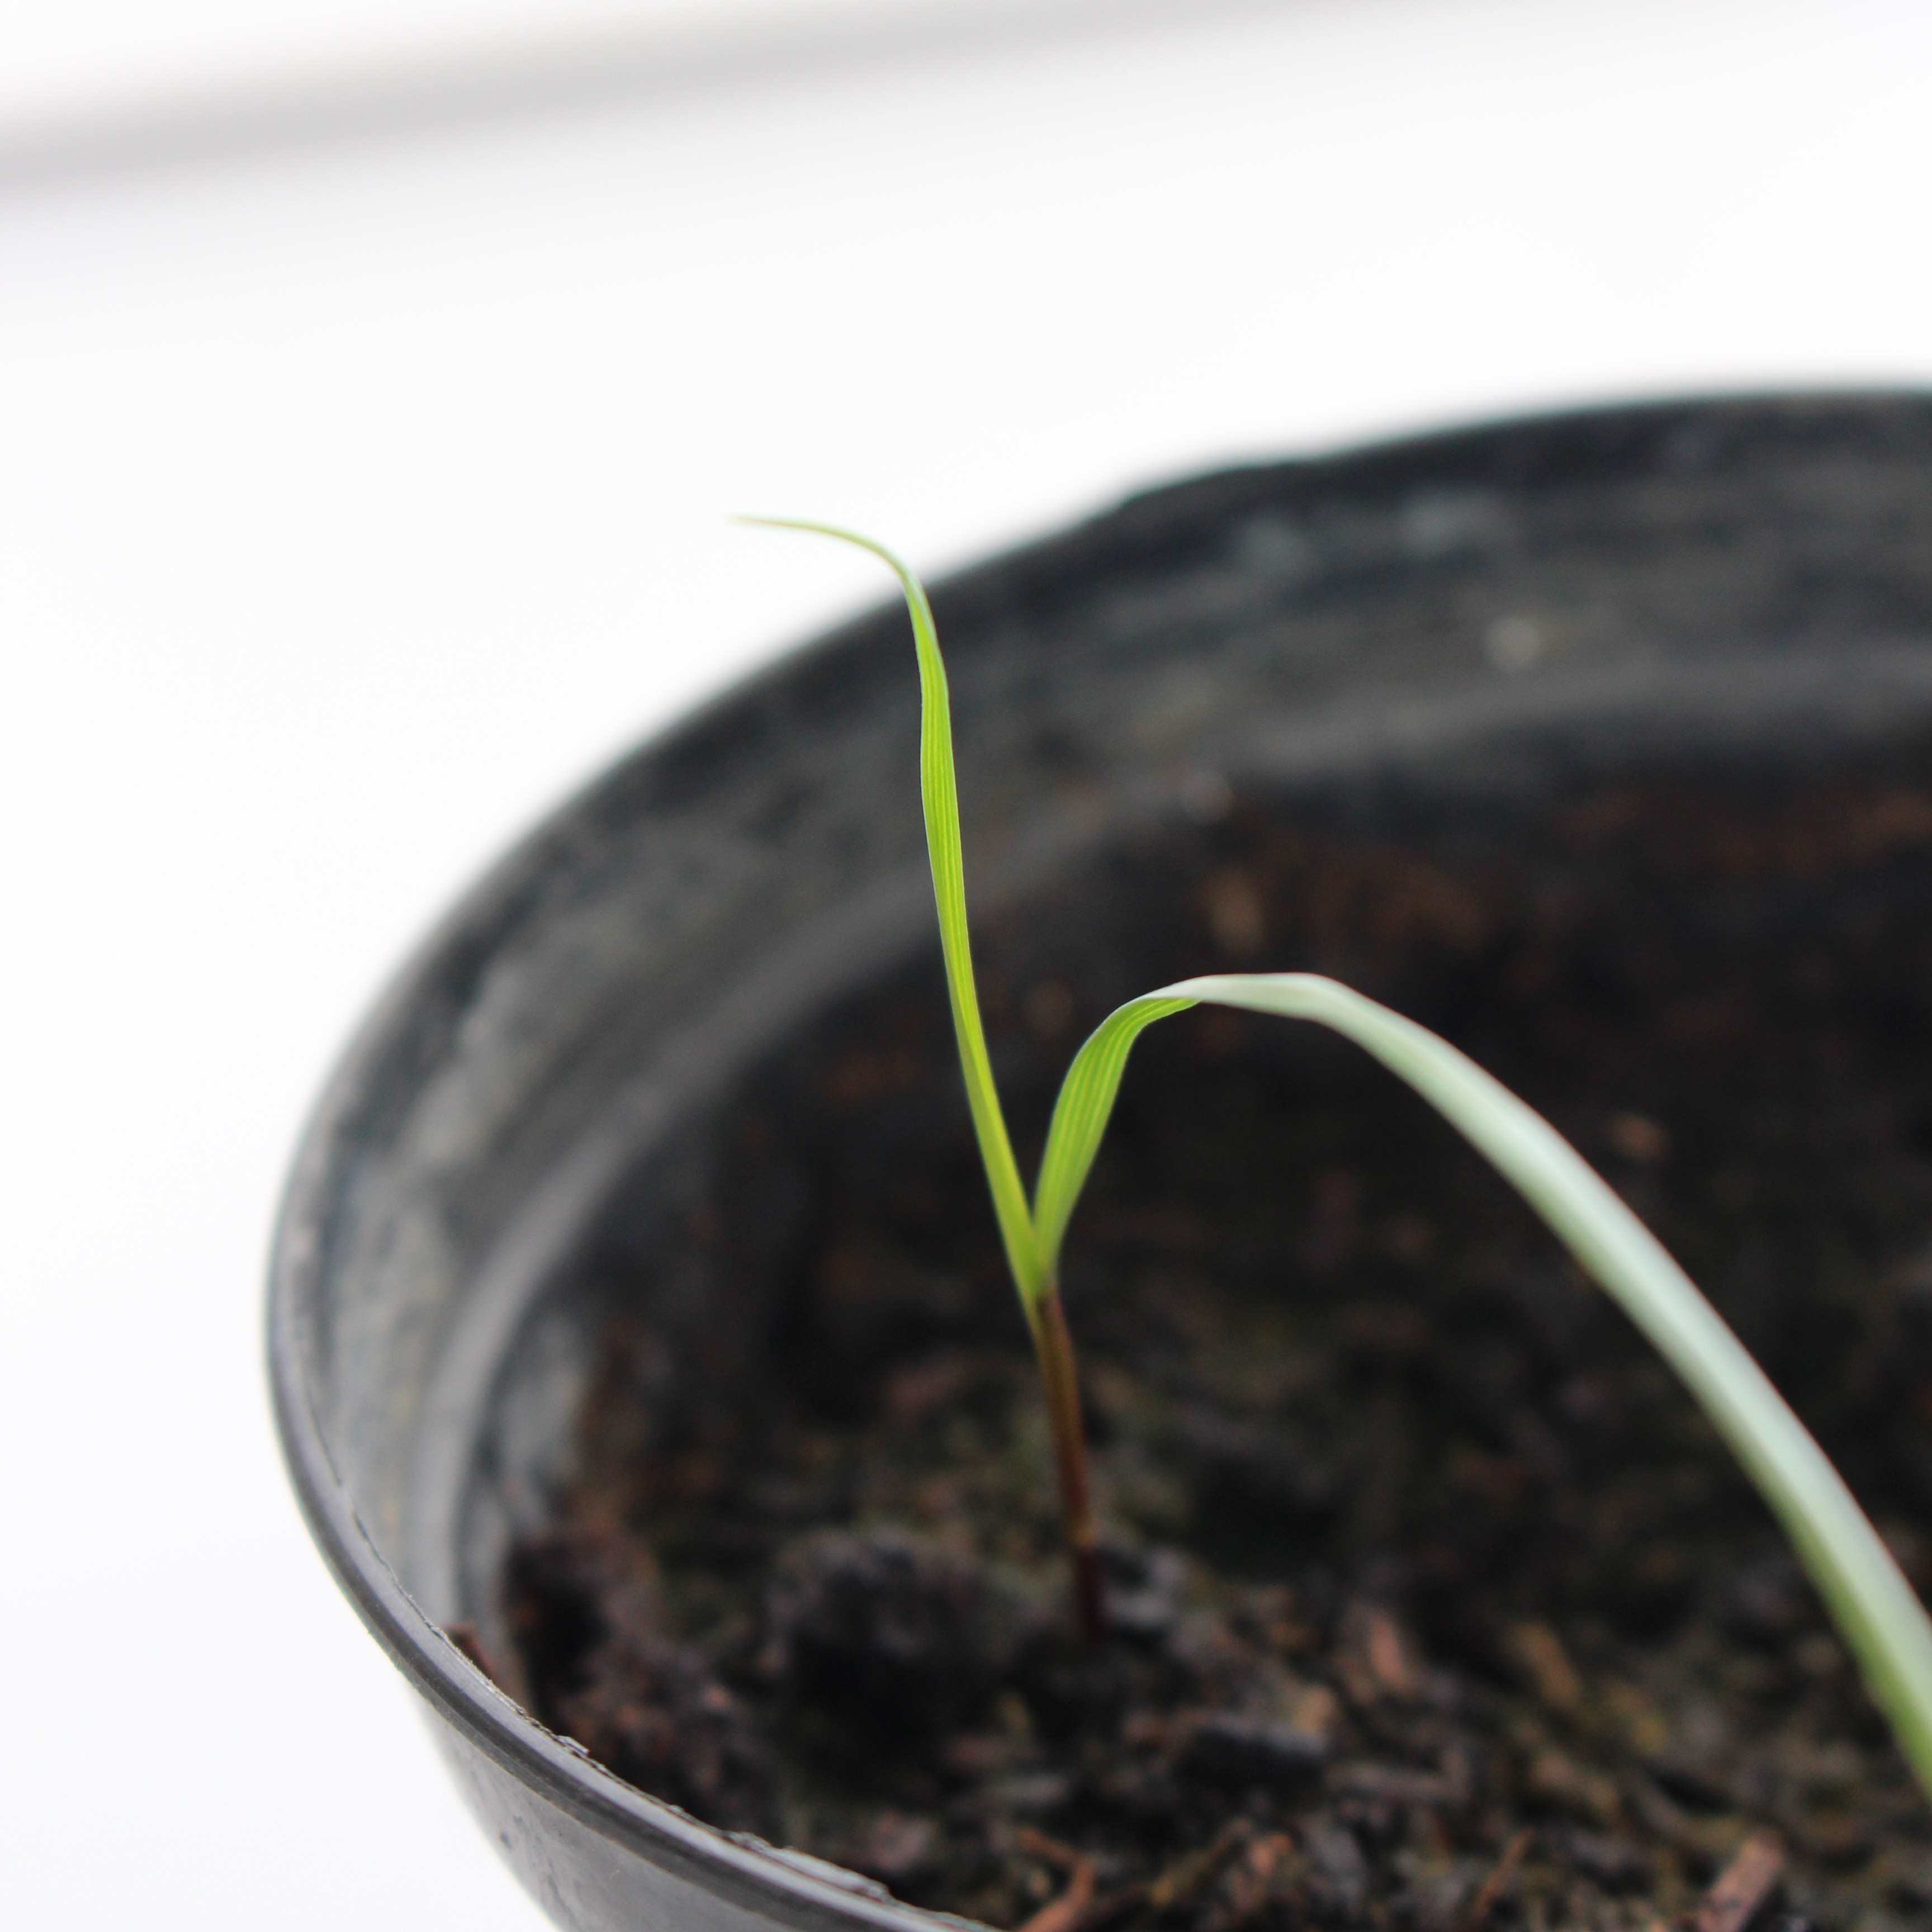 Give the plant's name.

Lolium multiflorum
